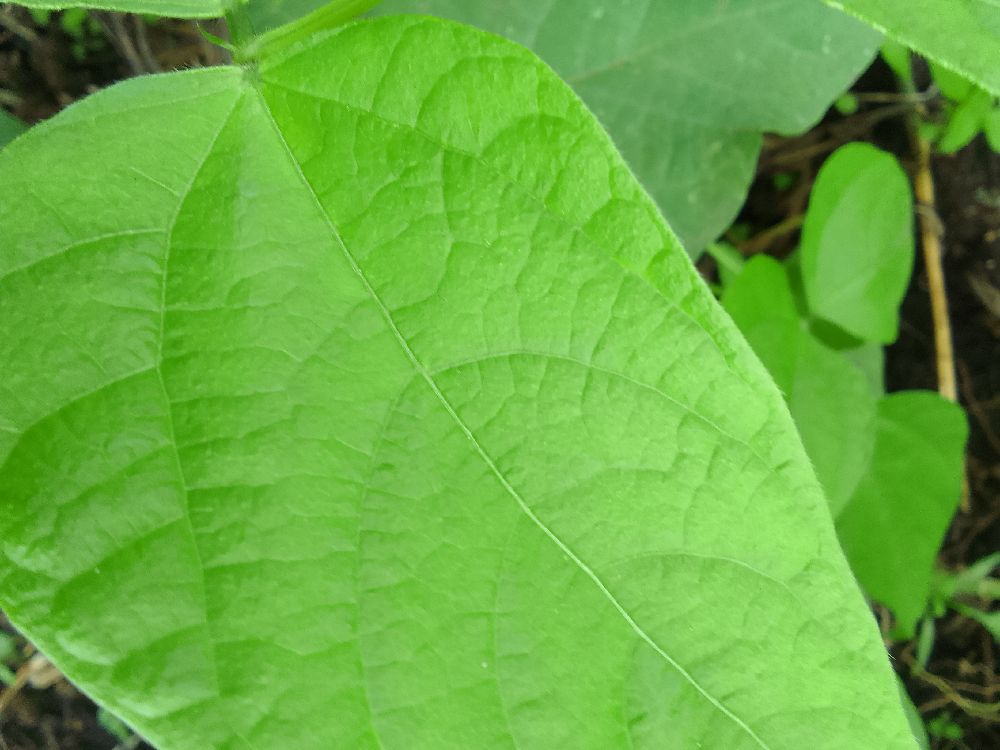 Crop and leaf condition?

common bean, healthy
